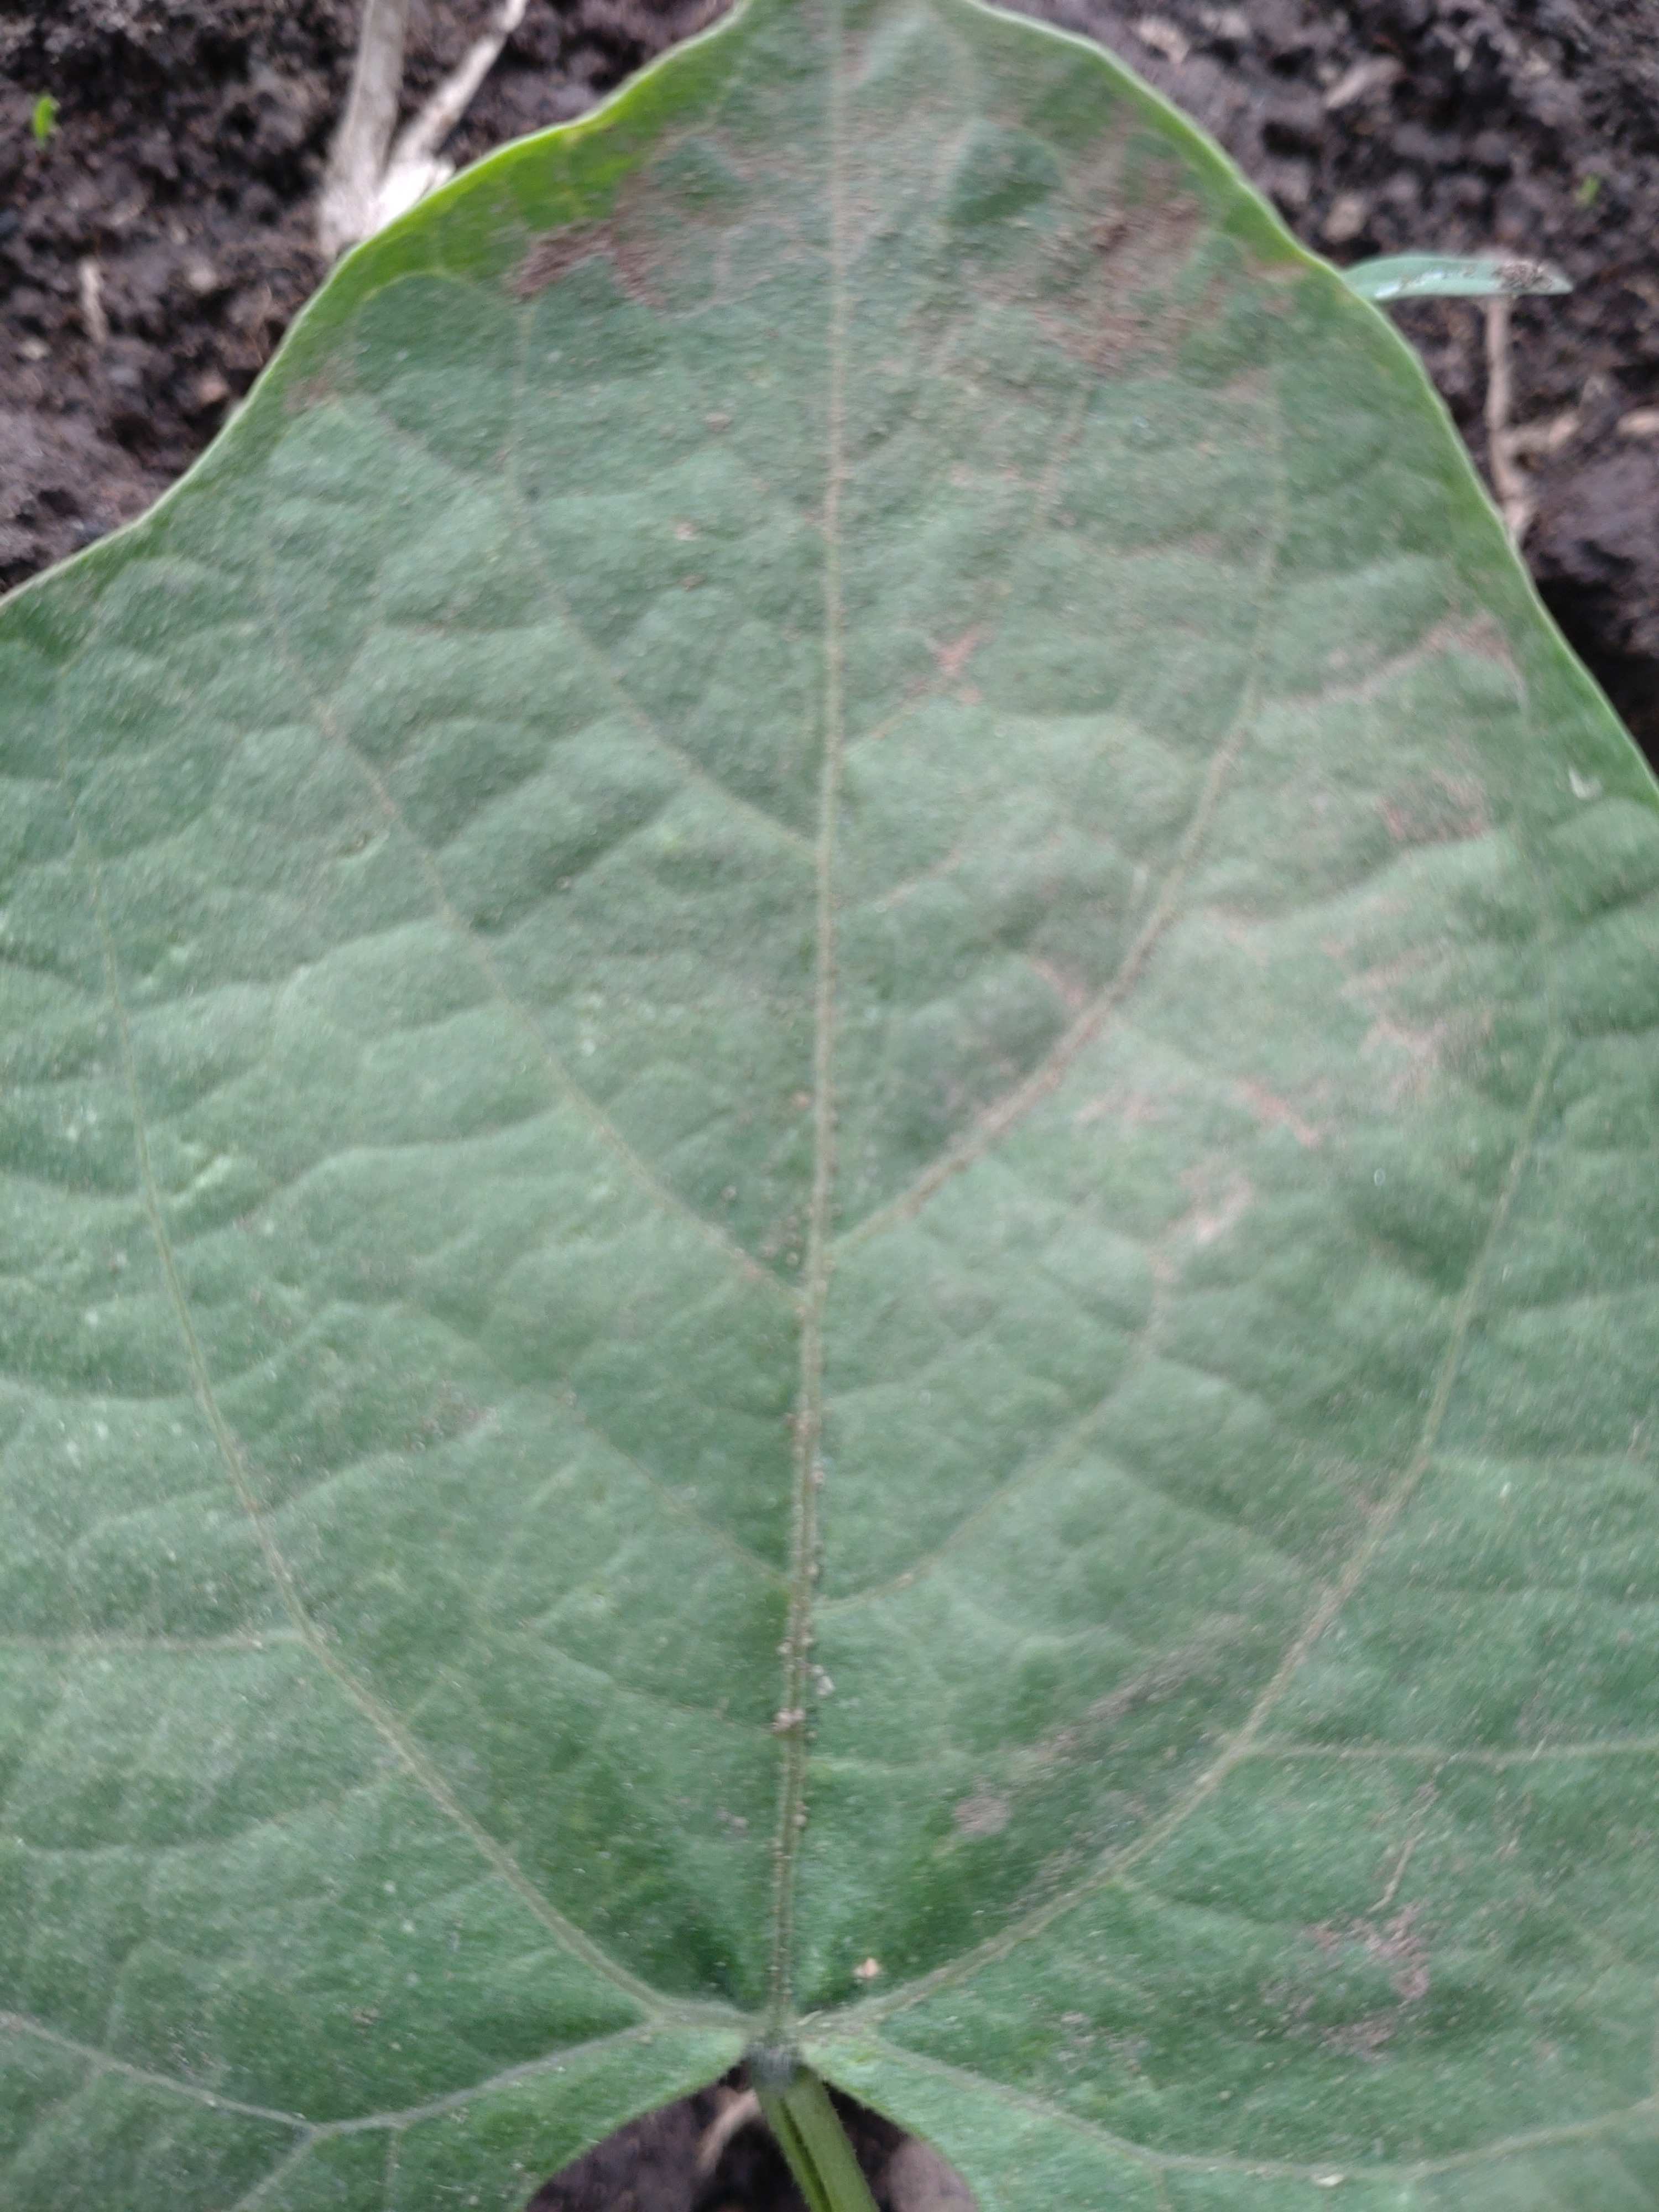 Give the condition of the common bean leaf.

healthy
